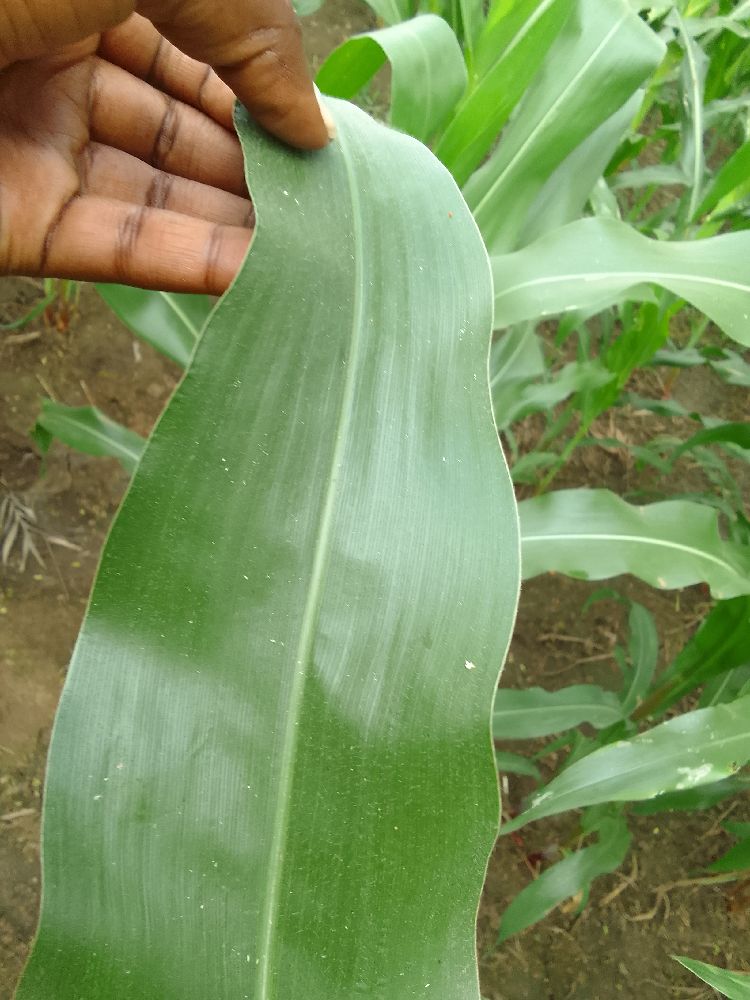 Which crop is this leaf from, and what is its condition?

maize, healthy
